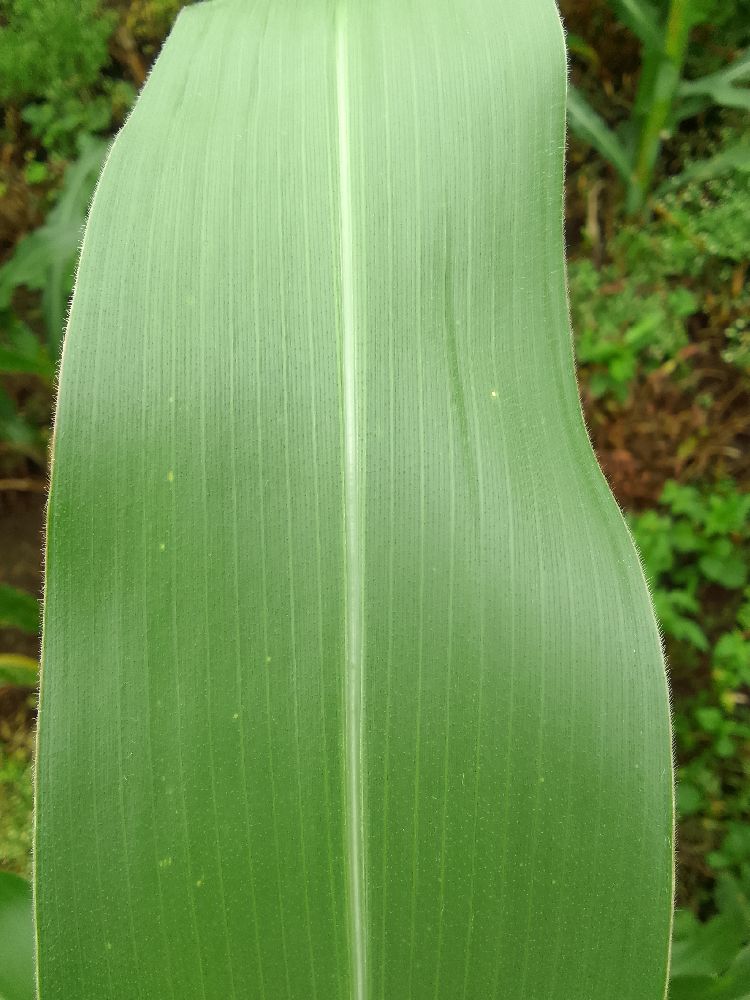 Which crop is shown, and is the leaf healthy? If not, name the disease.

maize, healthy
